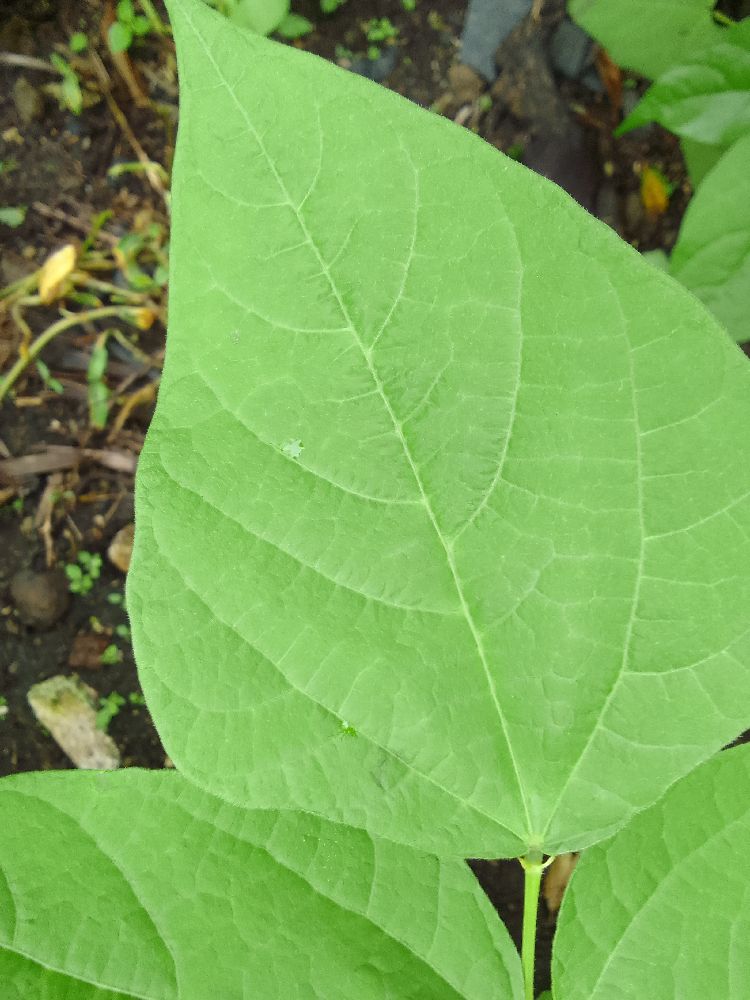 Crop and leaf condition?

common bean, healthy
